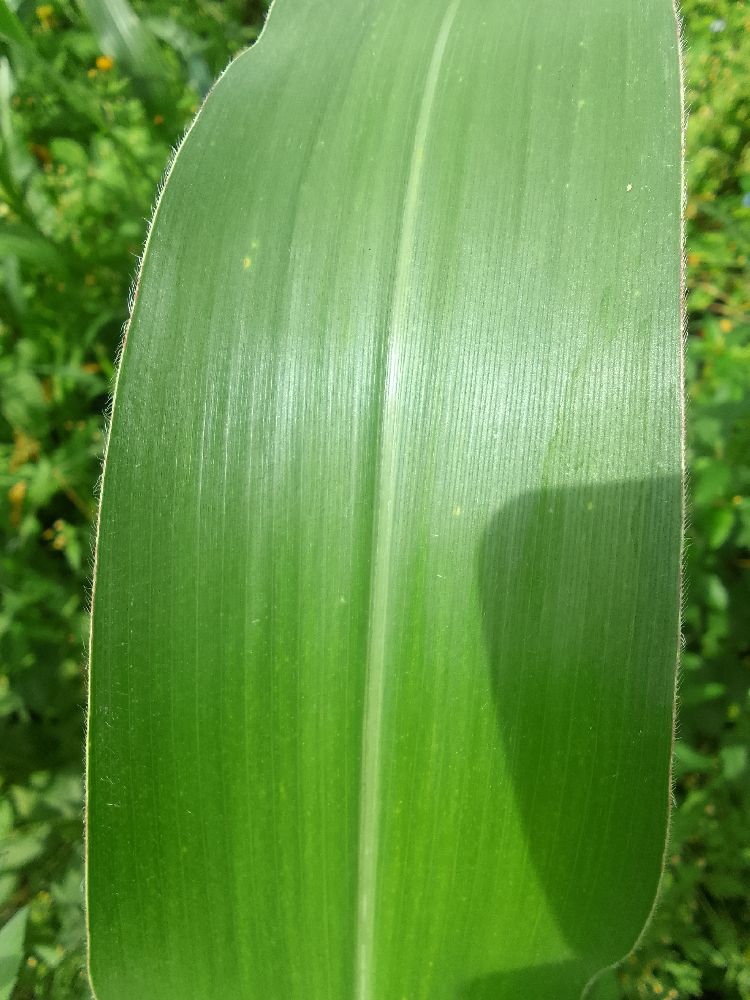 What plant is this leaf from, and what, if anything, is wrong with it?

maize, healthy
